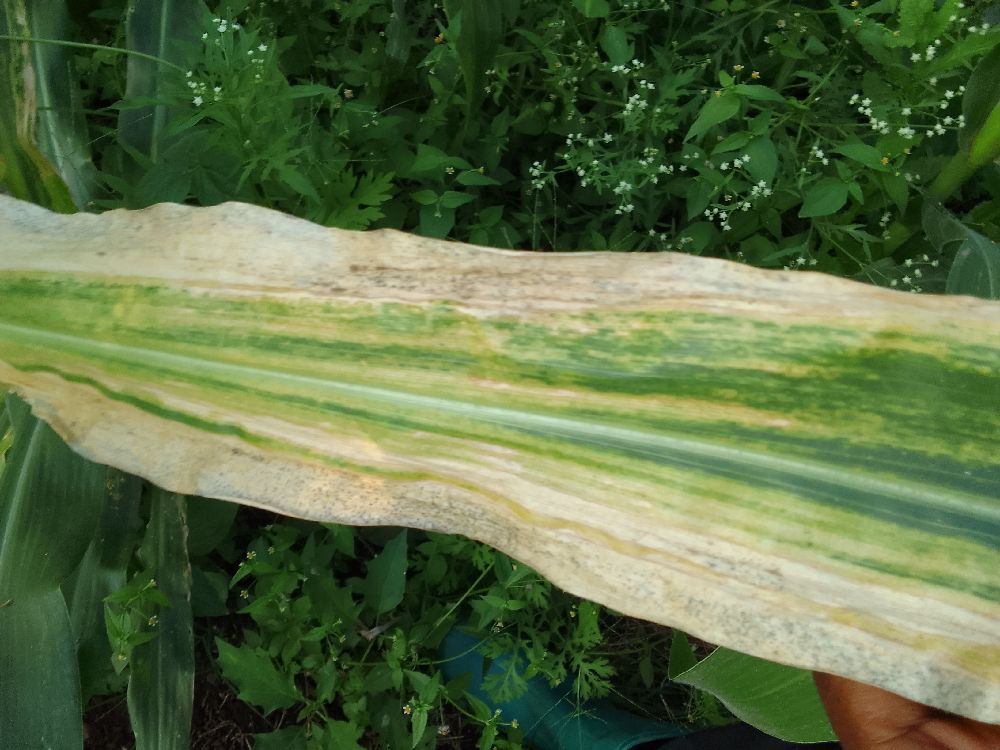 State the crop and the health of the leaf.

maize, maize lethal necrosis
